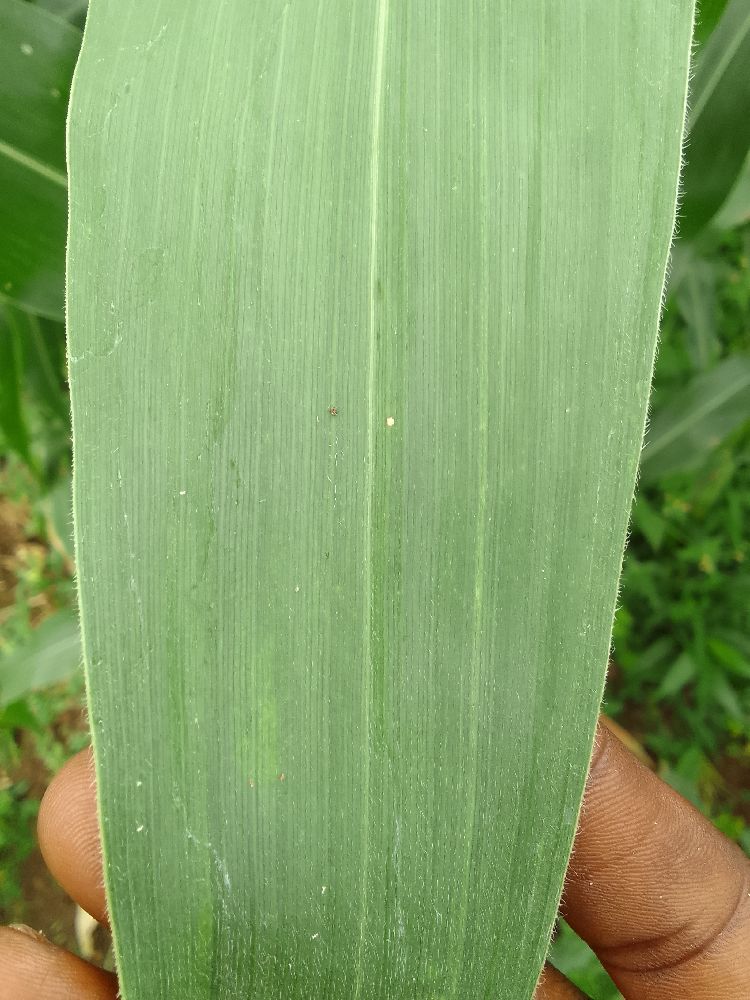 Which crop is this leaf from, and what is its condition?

maize, healthy
